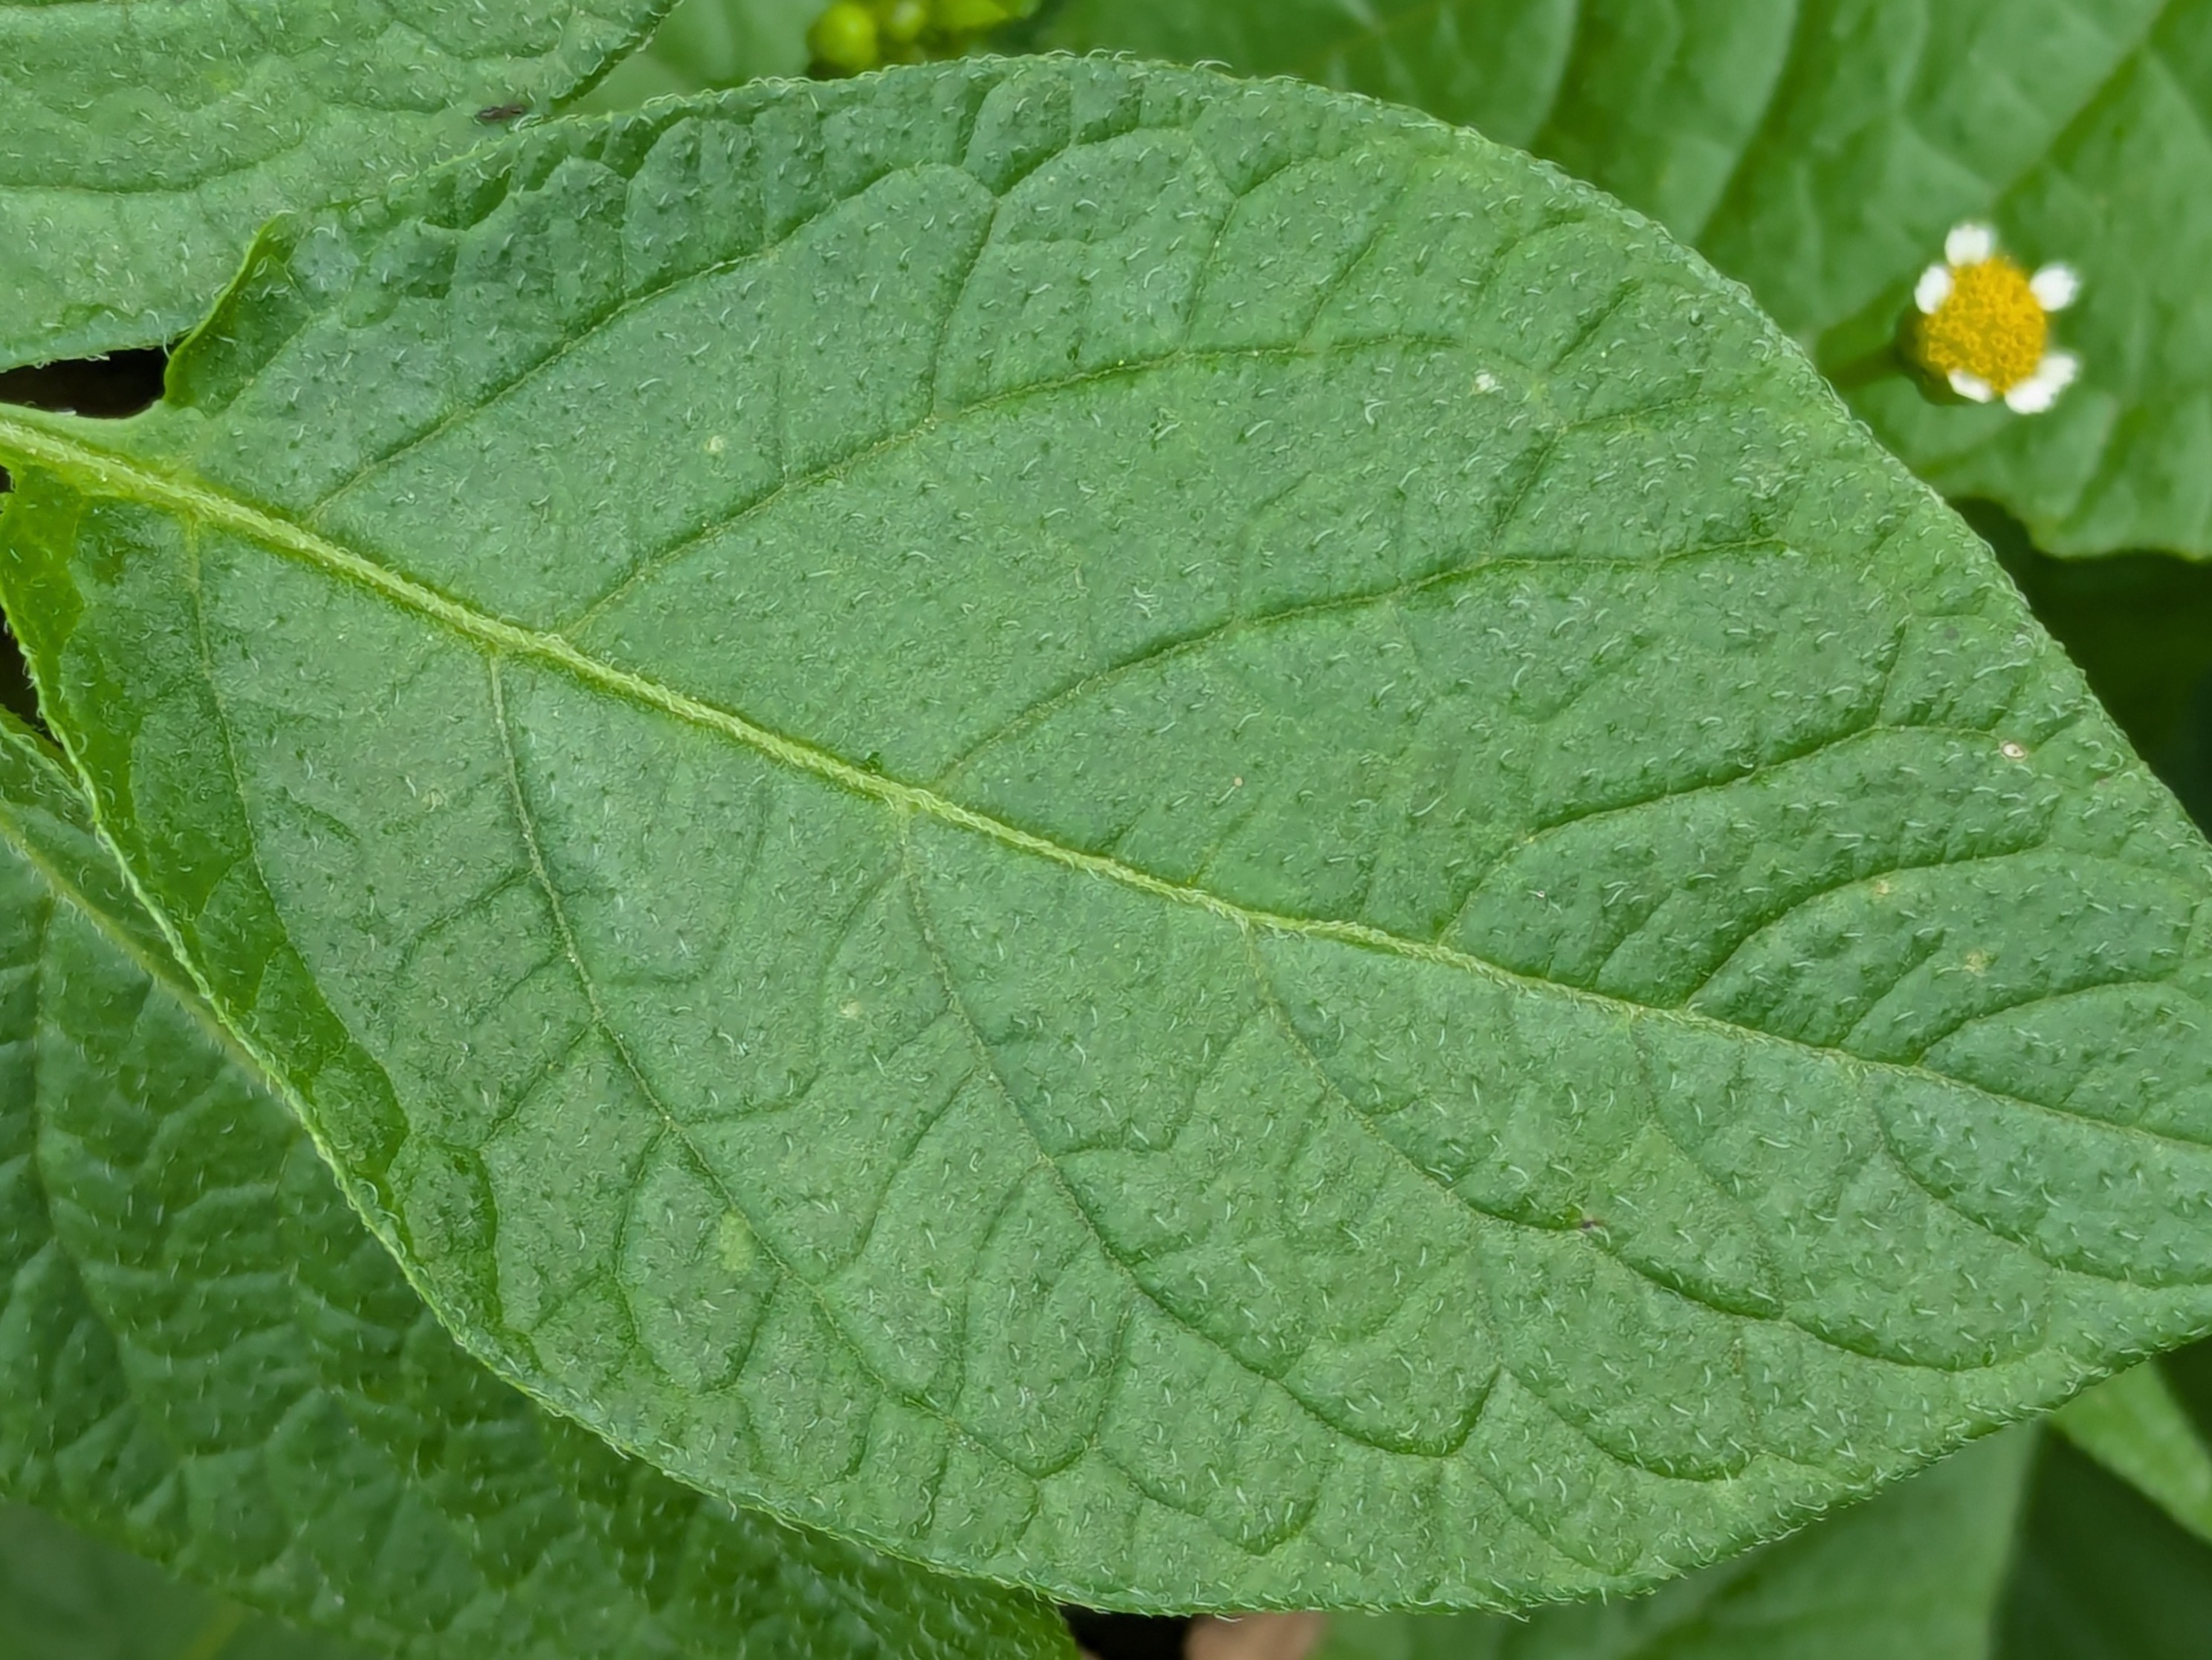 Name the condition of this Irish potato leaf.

healthy
